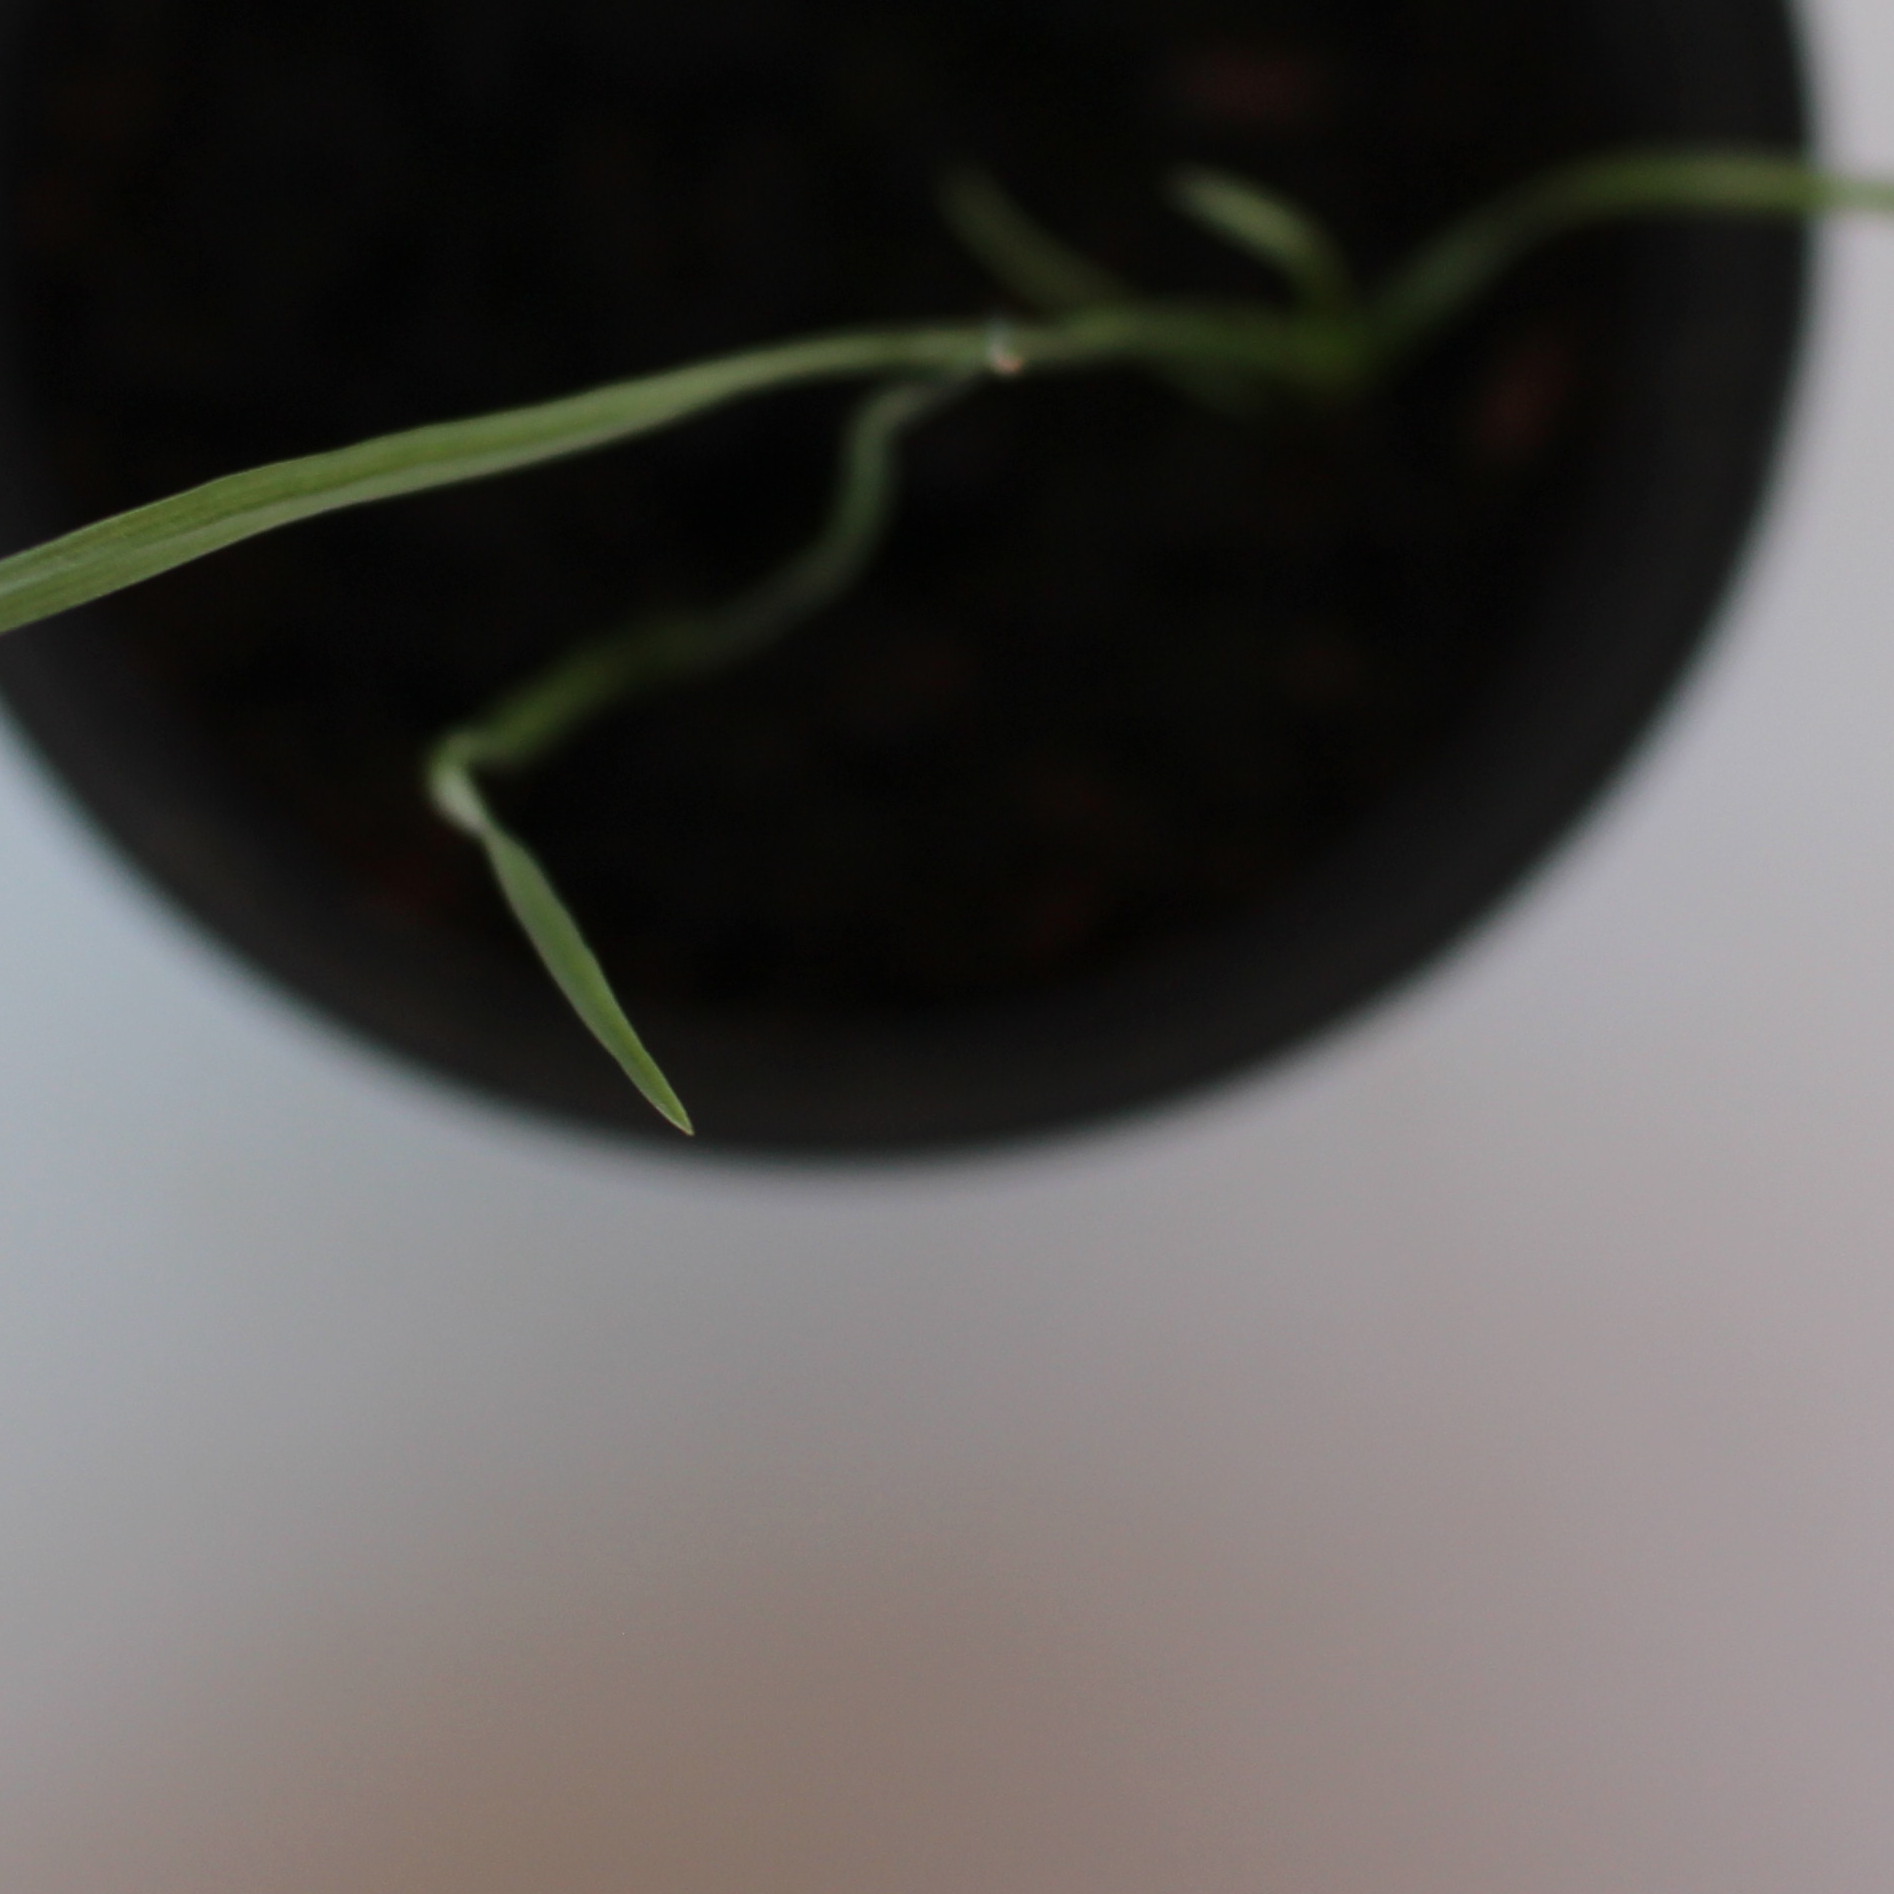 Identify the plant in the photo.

Lolium multiflorum
